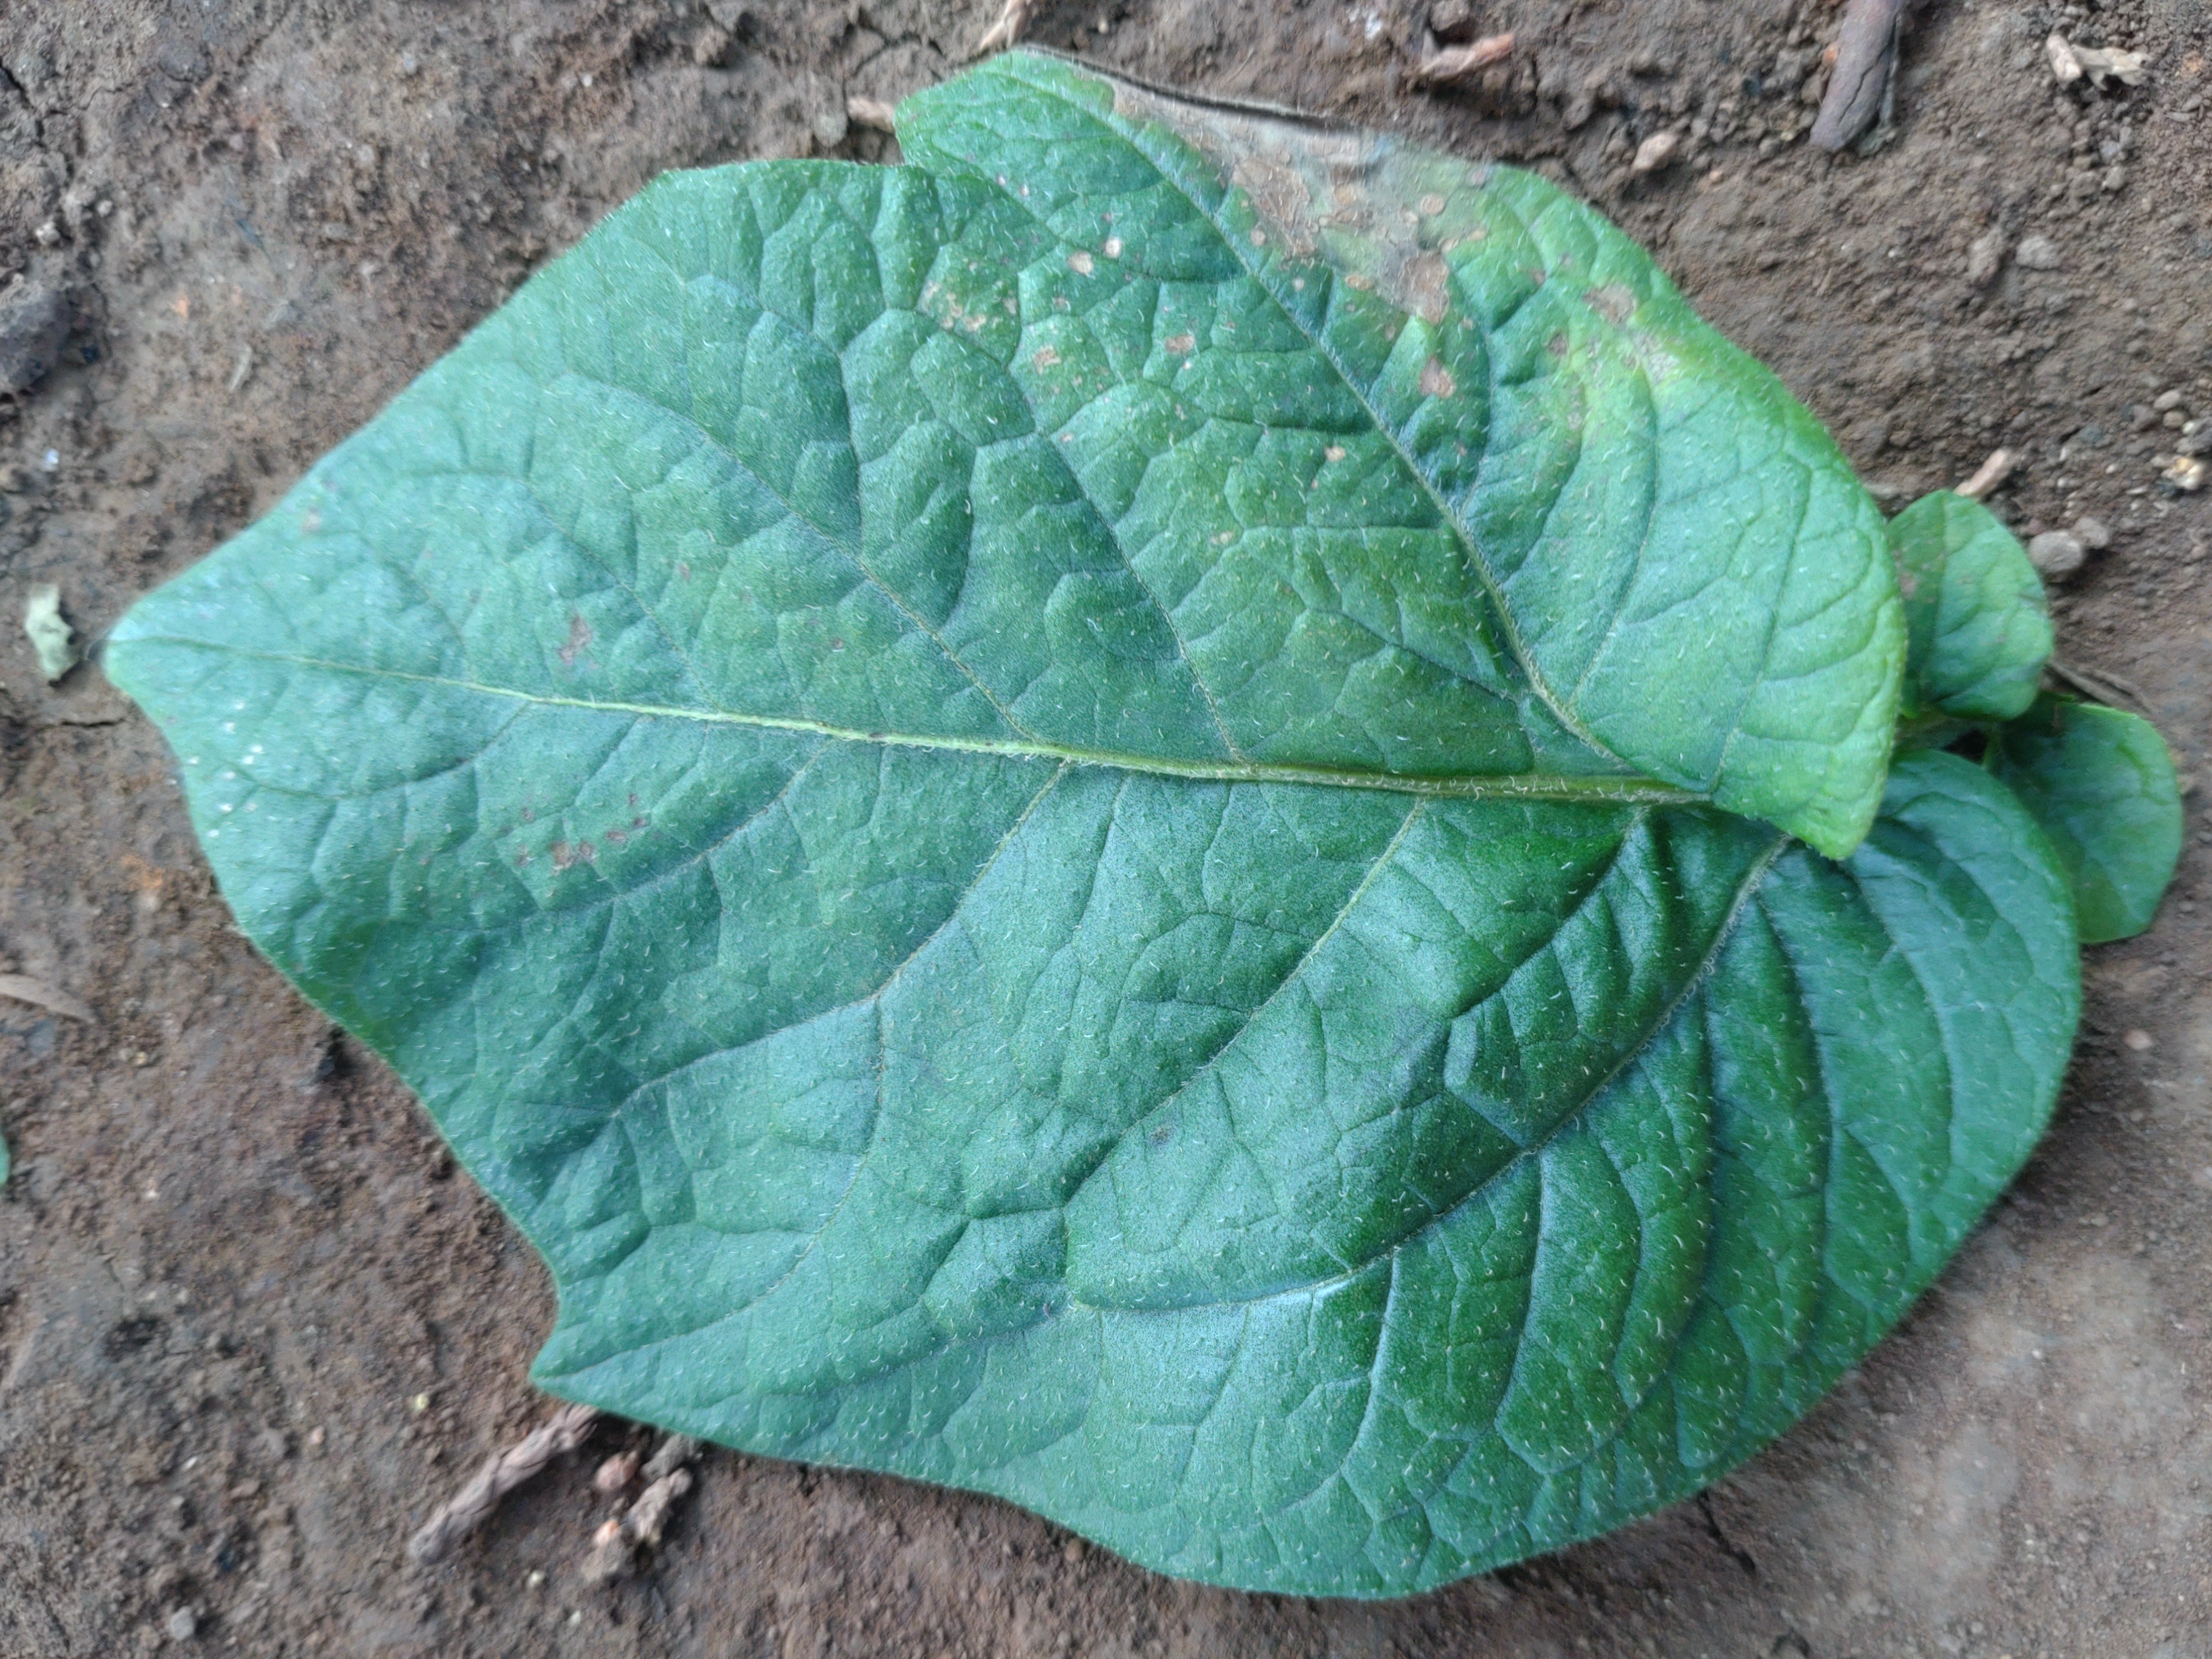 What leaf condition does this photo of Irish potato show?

early blight
